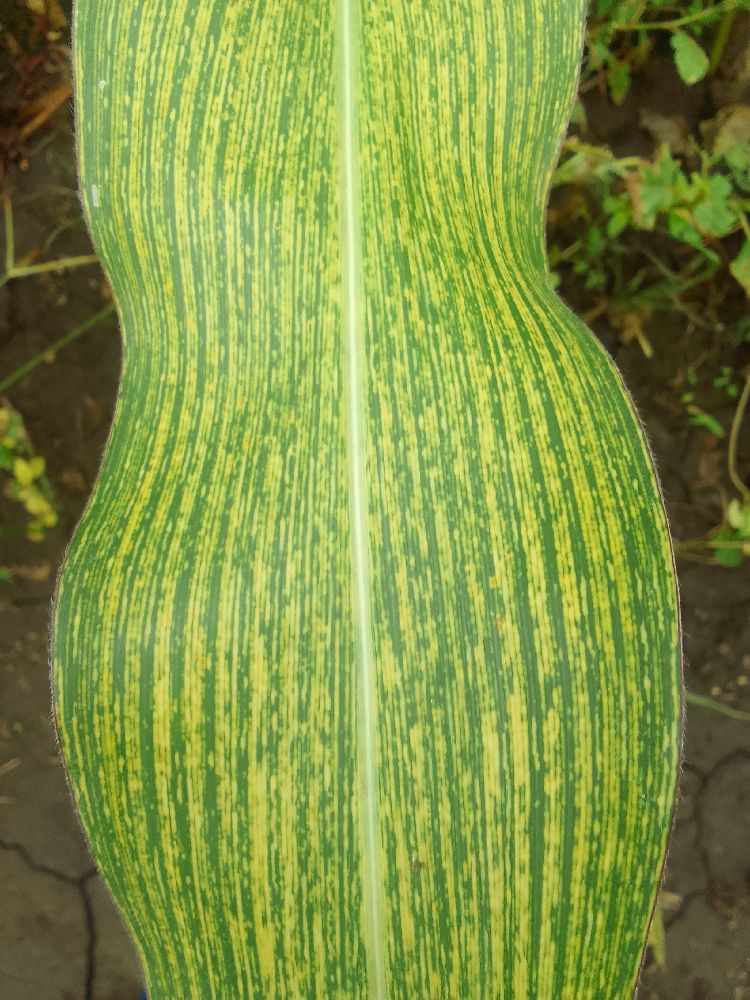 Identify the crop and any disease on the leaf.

maize, maize streak virus
